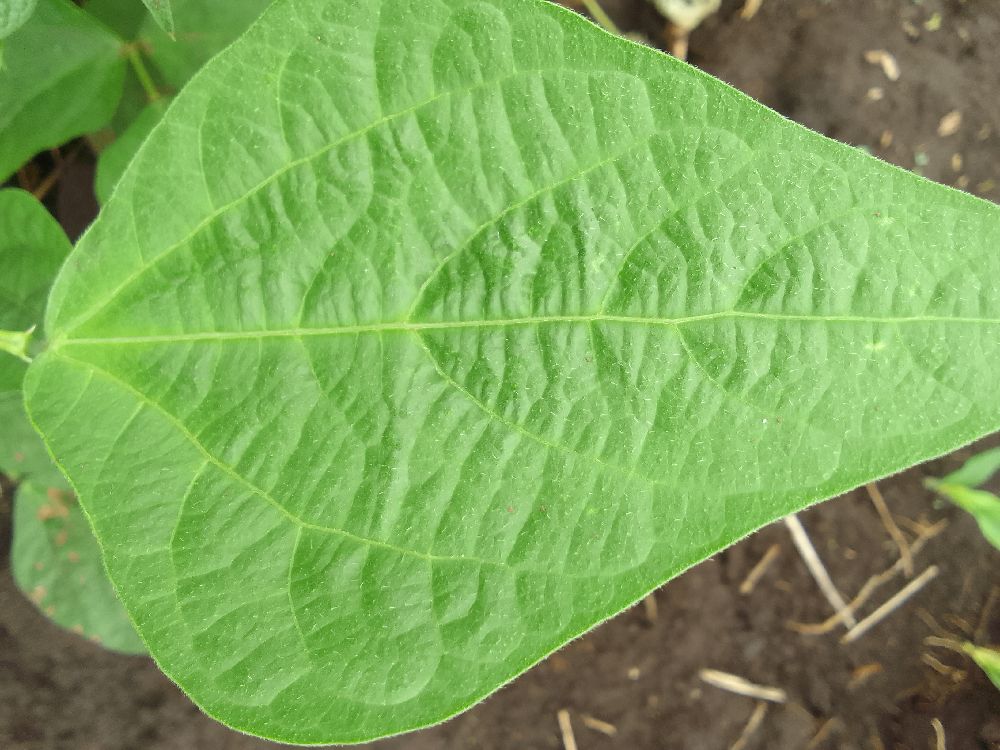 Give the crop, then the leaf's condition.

common bean, healthy
